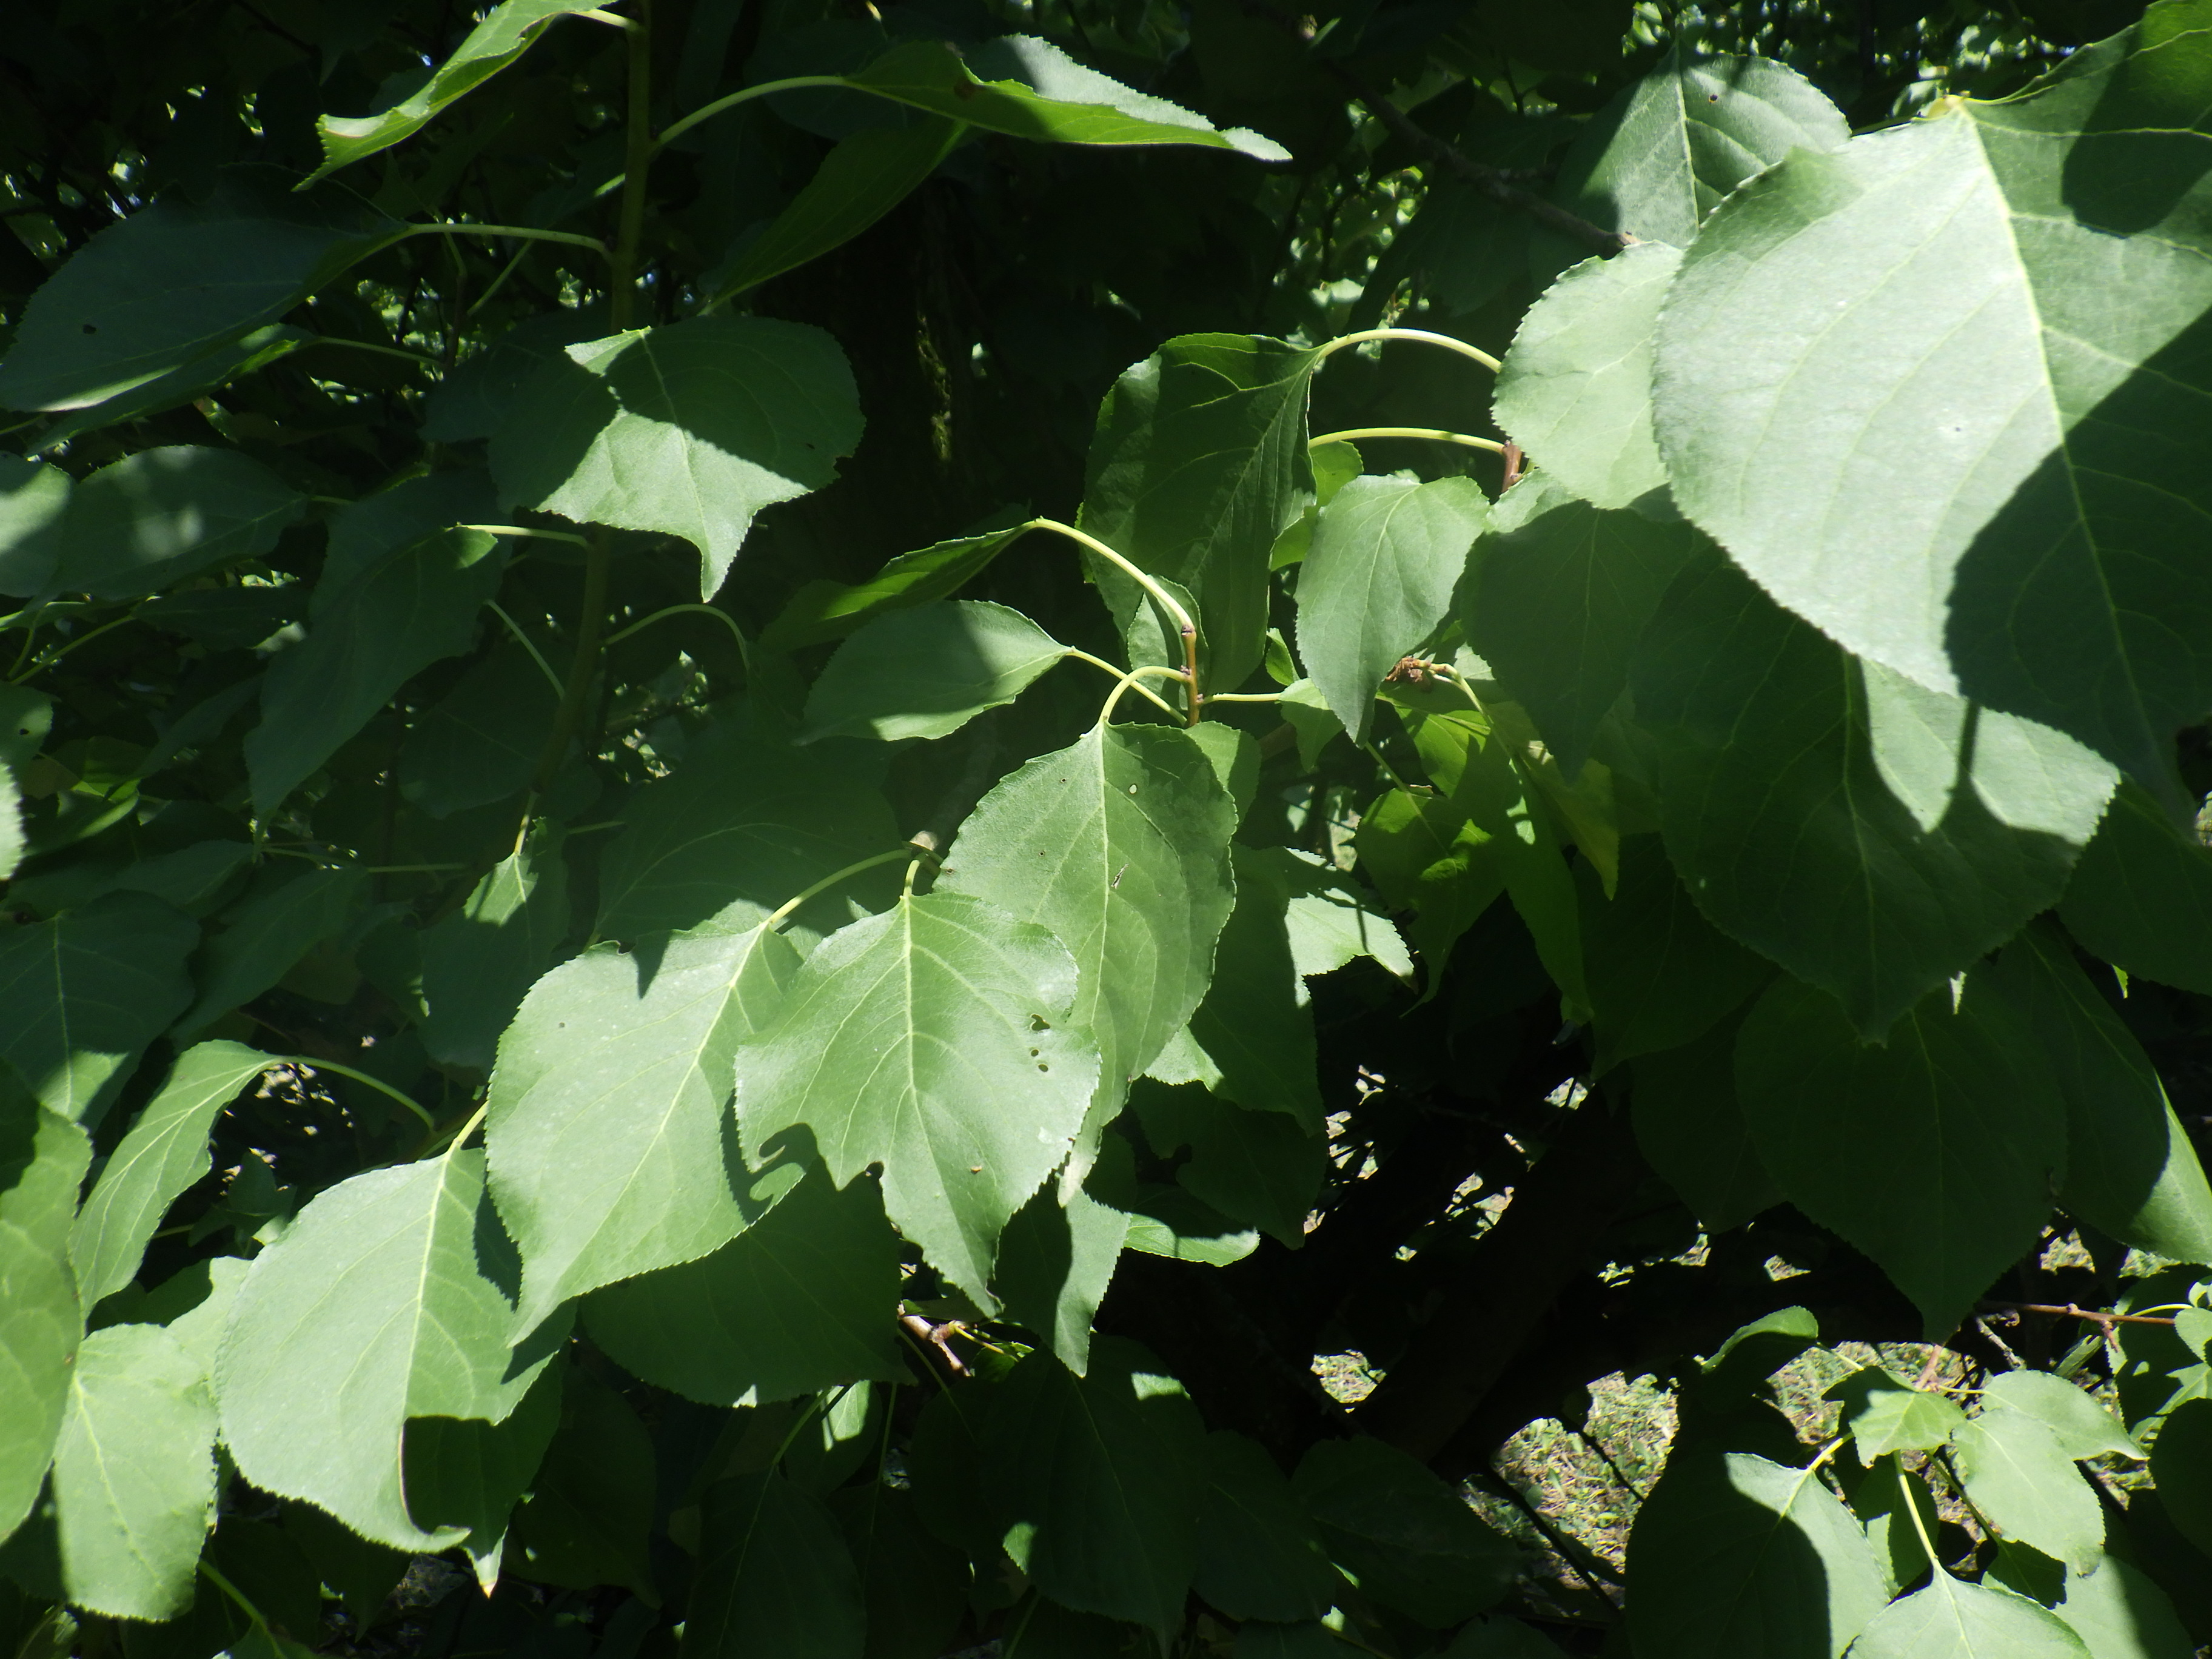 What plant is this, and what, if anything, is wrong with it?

apricot, shot hole disease
